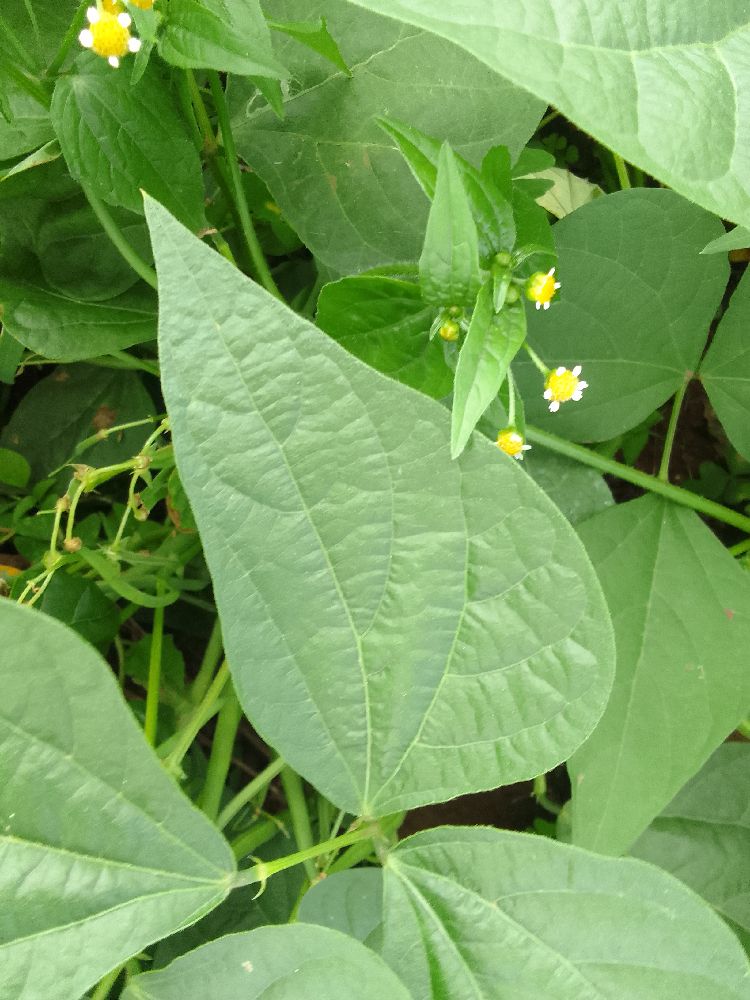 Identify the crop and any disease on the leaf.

common bean, healthy
